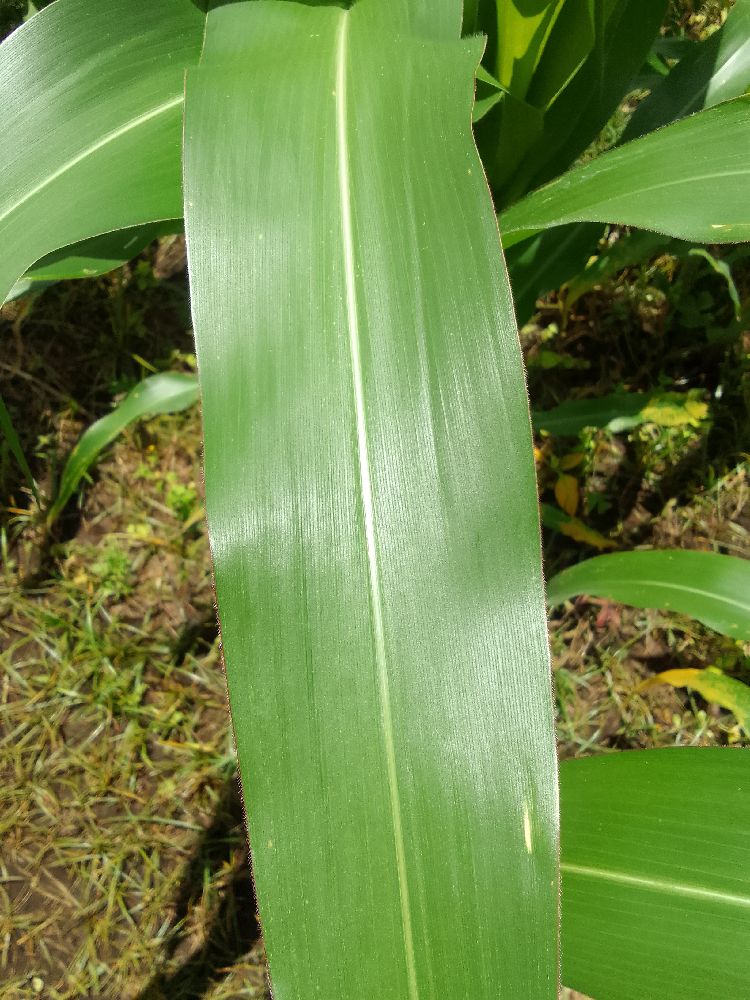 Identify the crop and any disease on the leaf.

maize, healthy
